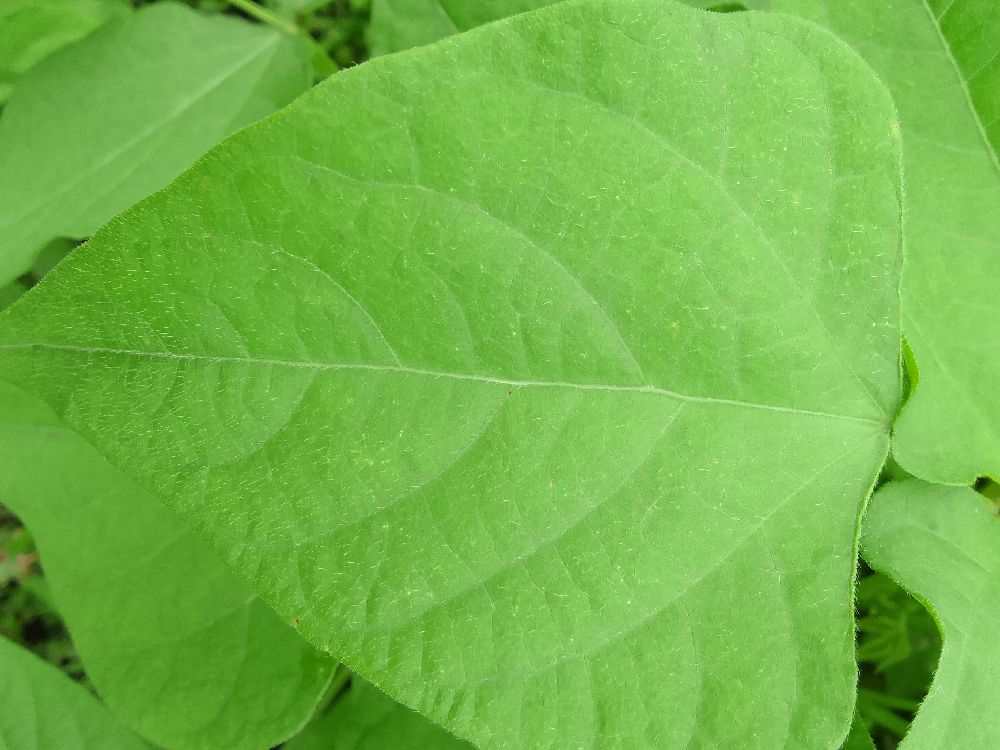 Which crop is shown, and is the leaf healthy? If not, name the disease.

common bean, healthy
